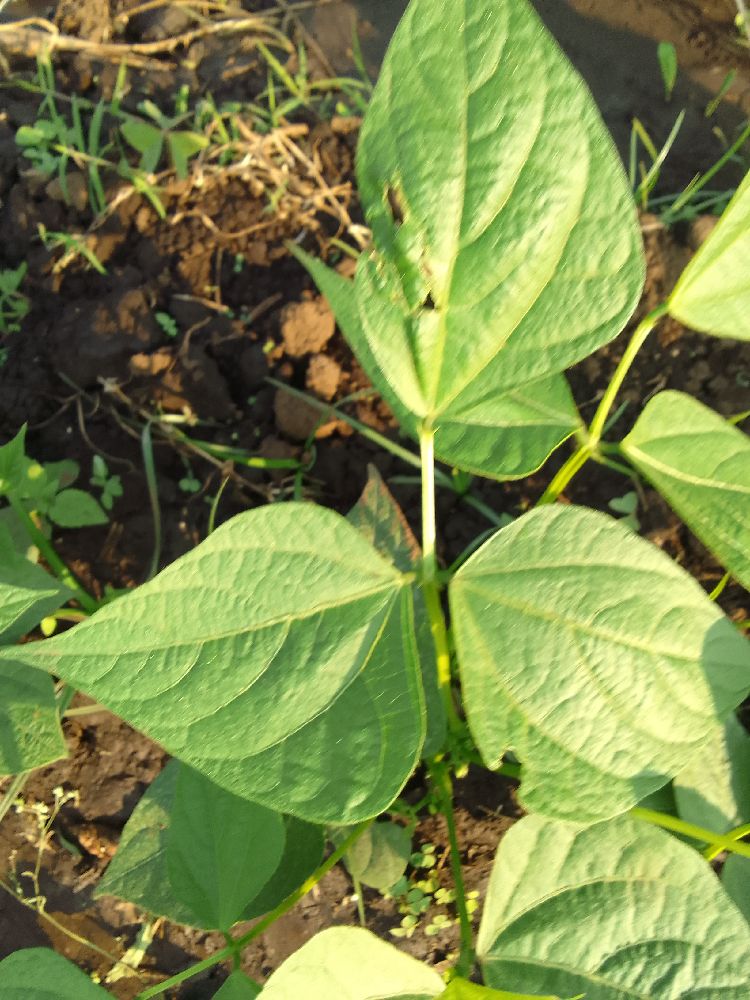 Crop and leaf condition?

common bean, healthy
